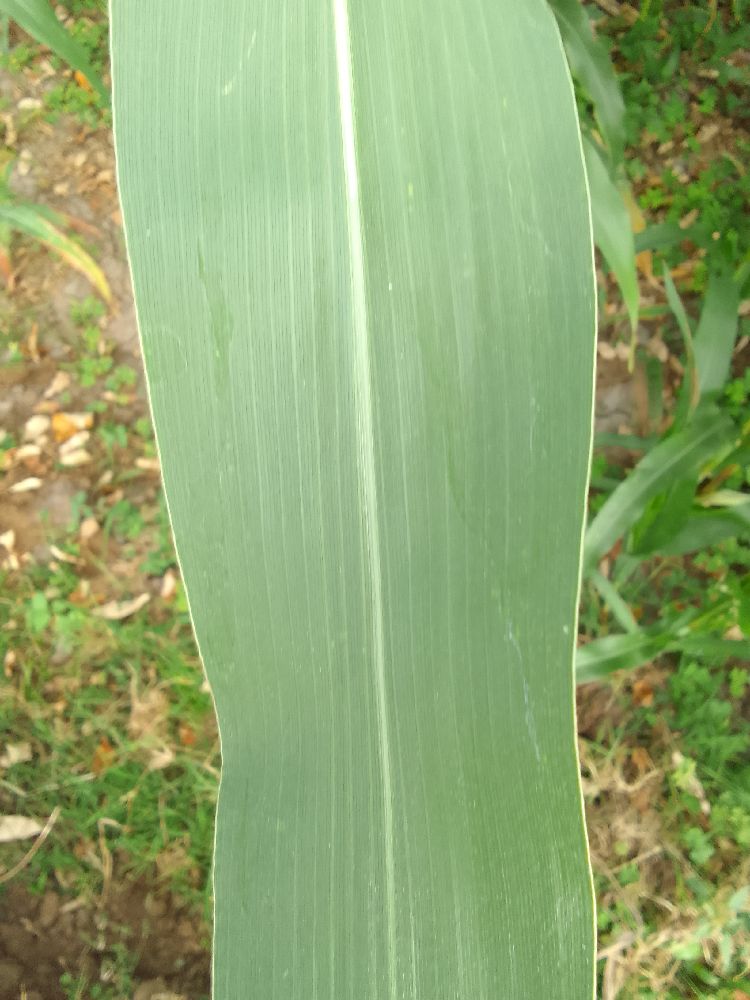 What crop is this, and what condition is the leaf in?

maize, healthy
